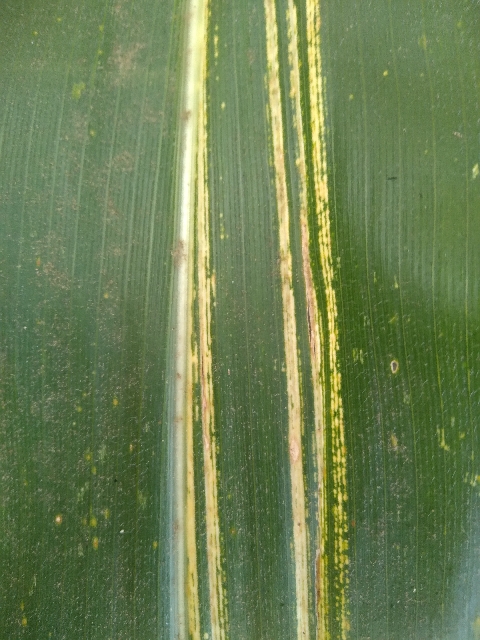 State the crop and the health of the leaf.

maize, maize streak virus
